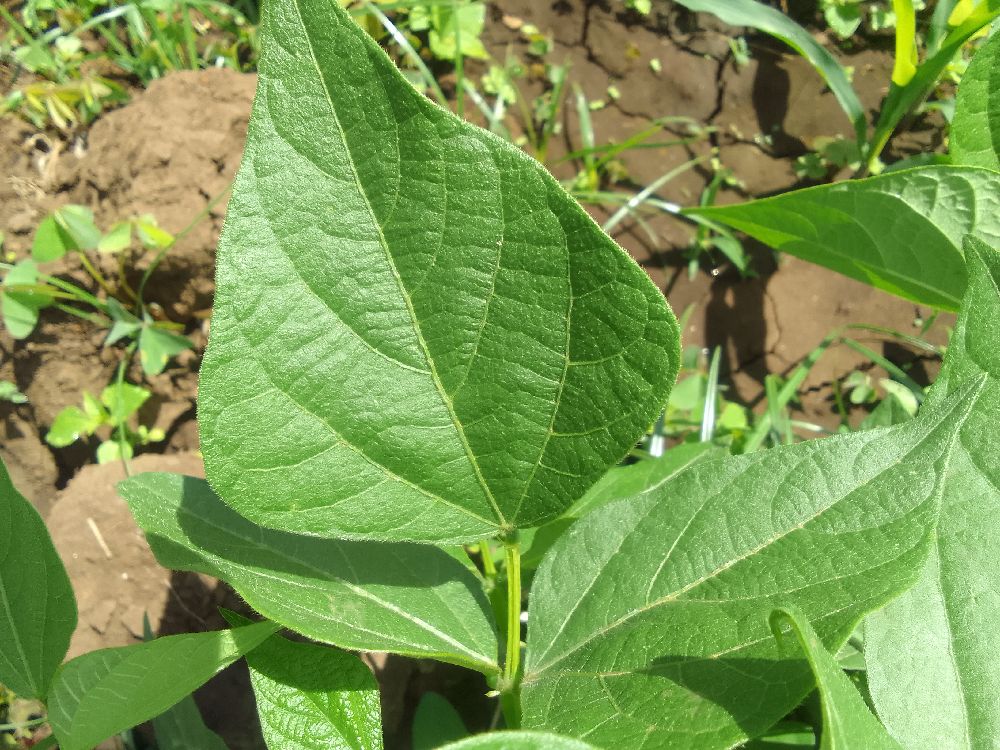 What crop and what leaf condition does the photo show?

common bean, healthy
